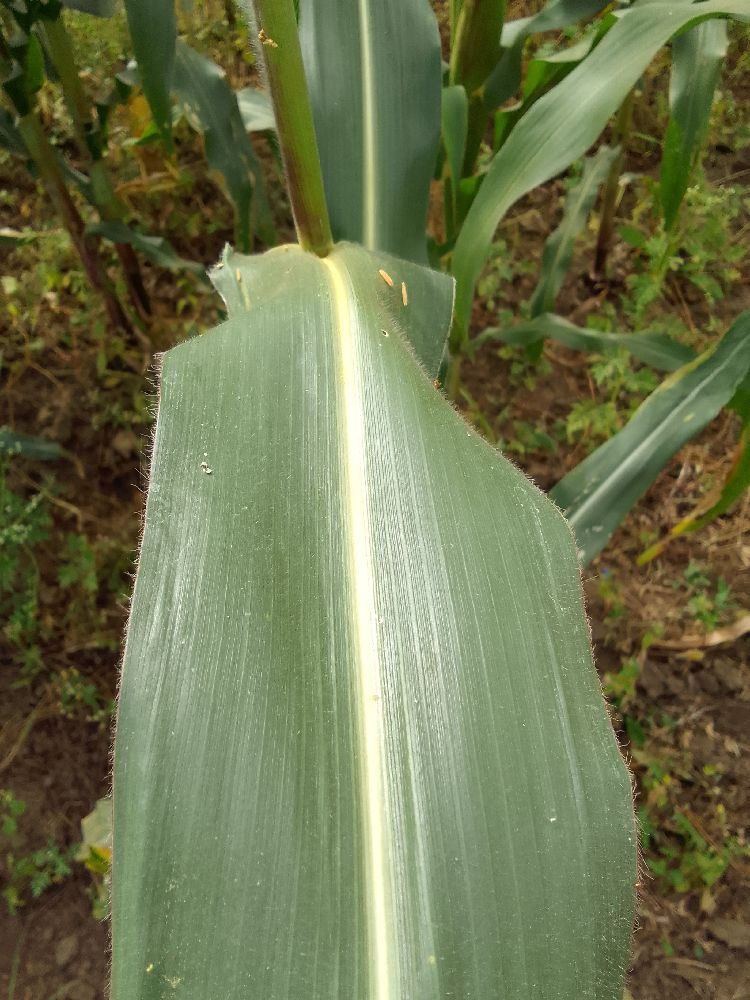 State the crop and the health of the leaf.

maize, healthy
